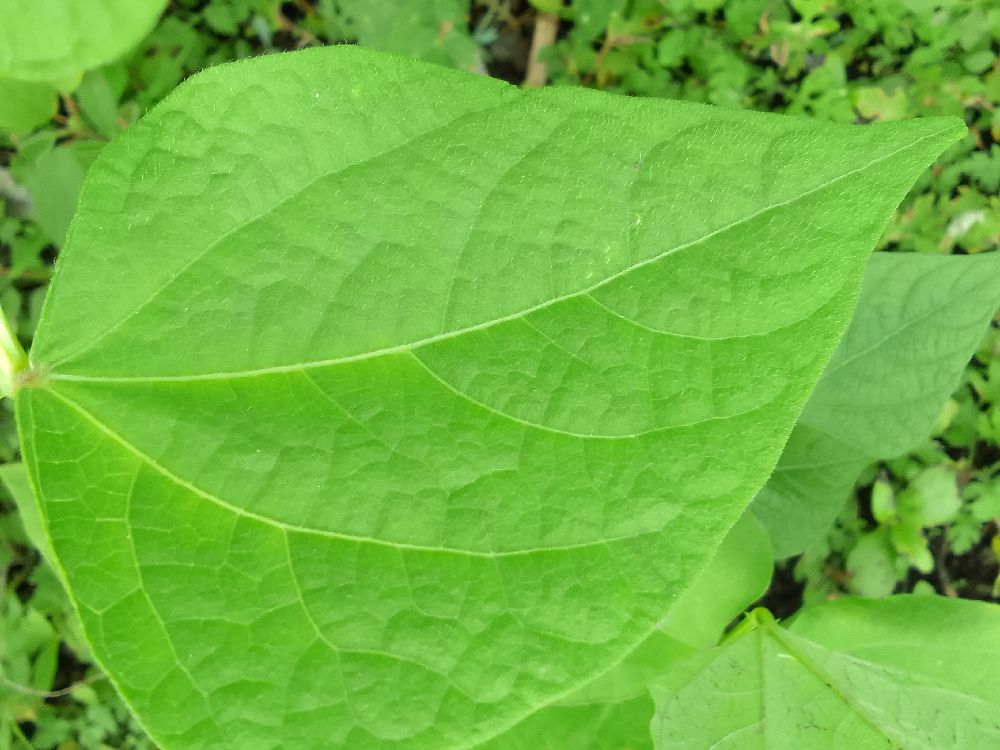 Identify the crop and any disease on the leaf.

common bean, healthy
